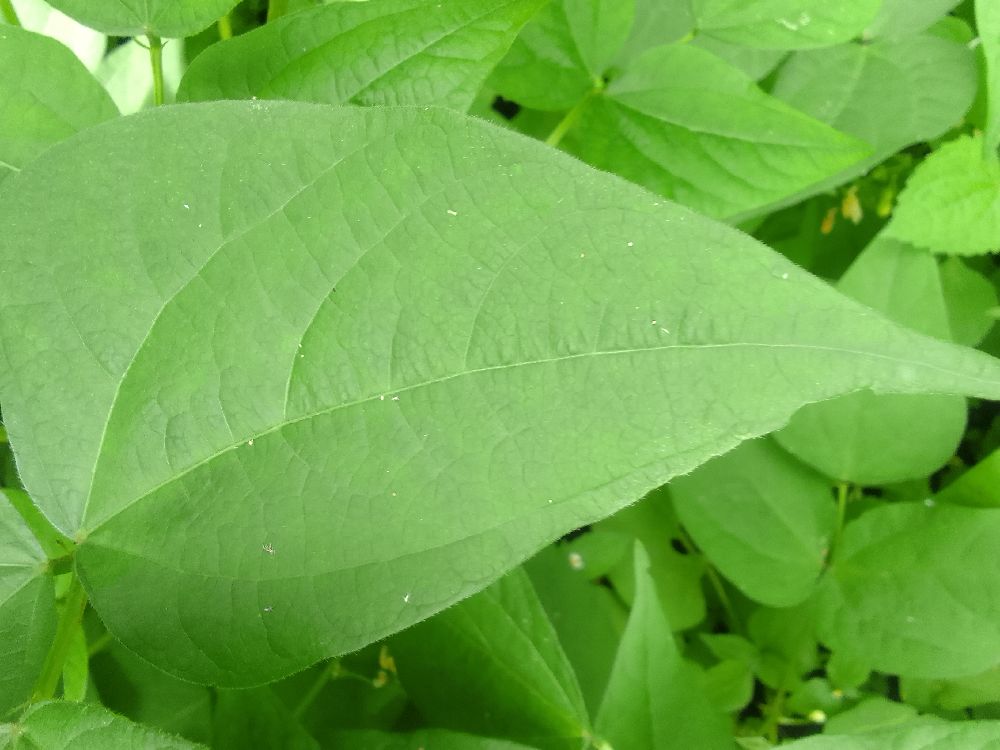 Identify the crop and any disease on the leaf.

common bean, healthy
